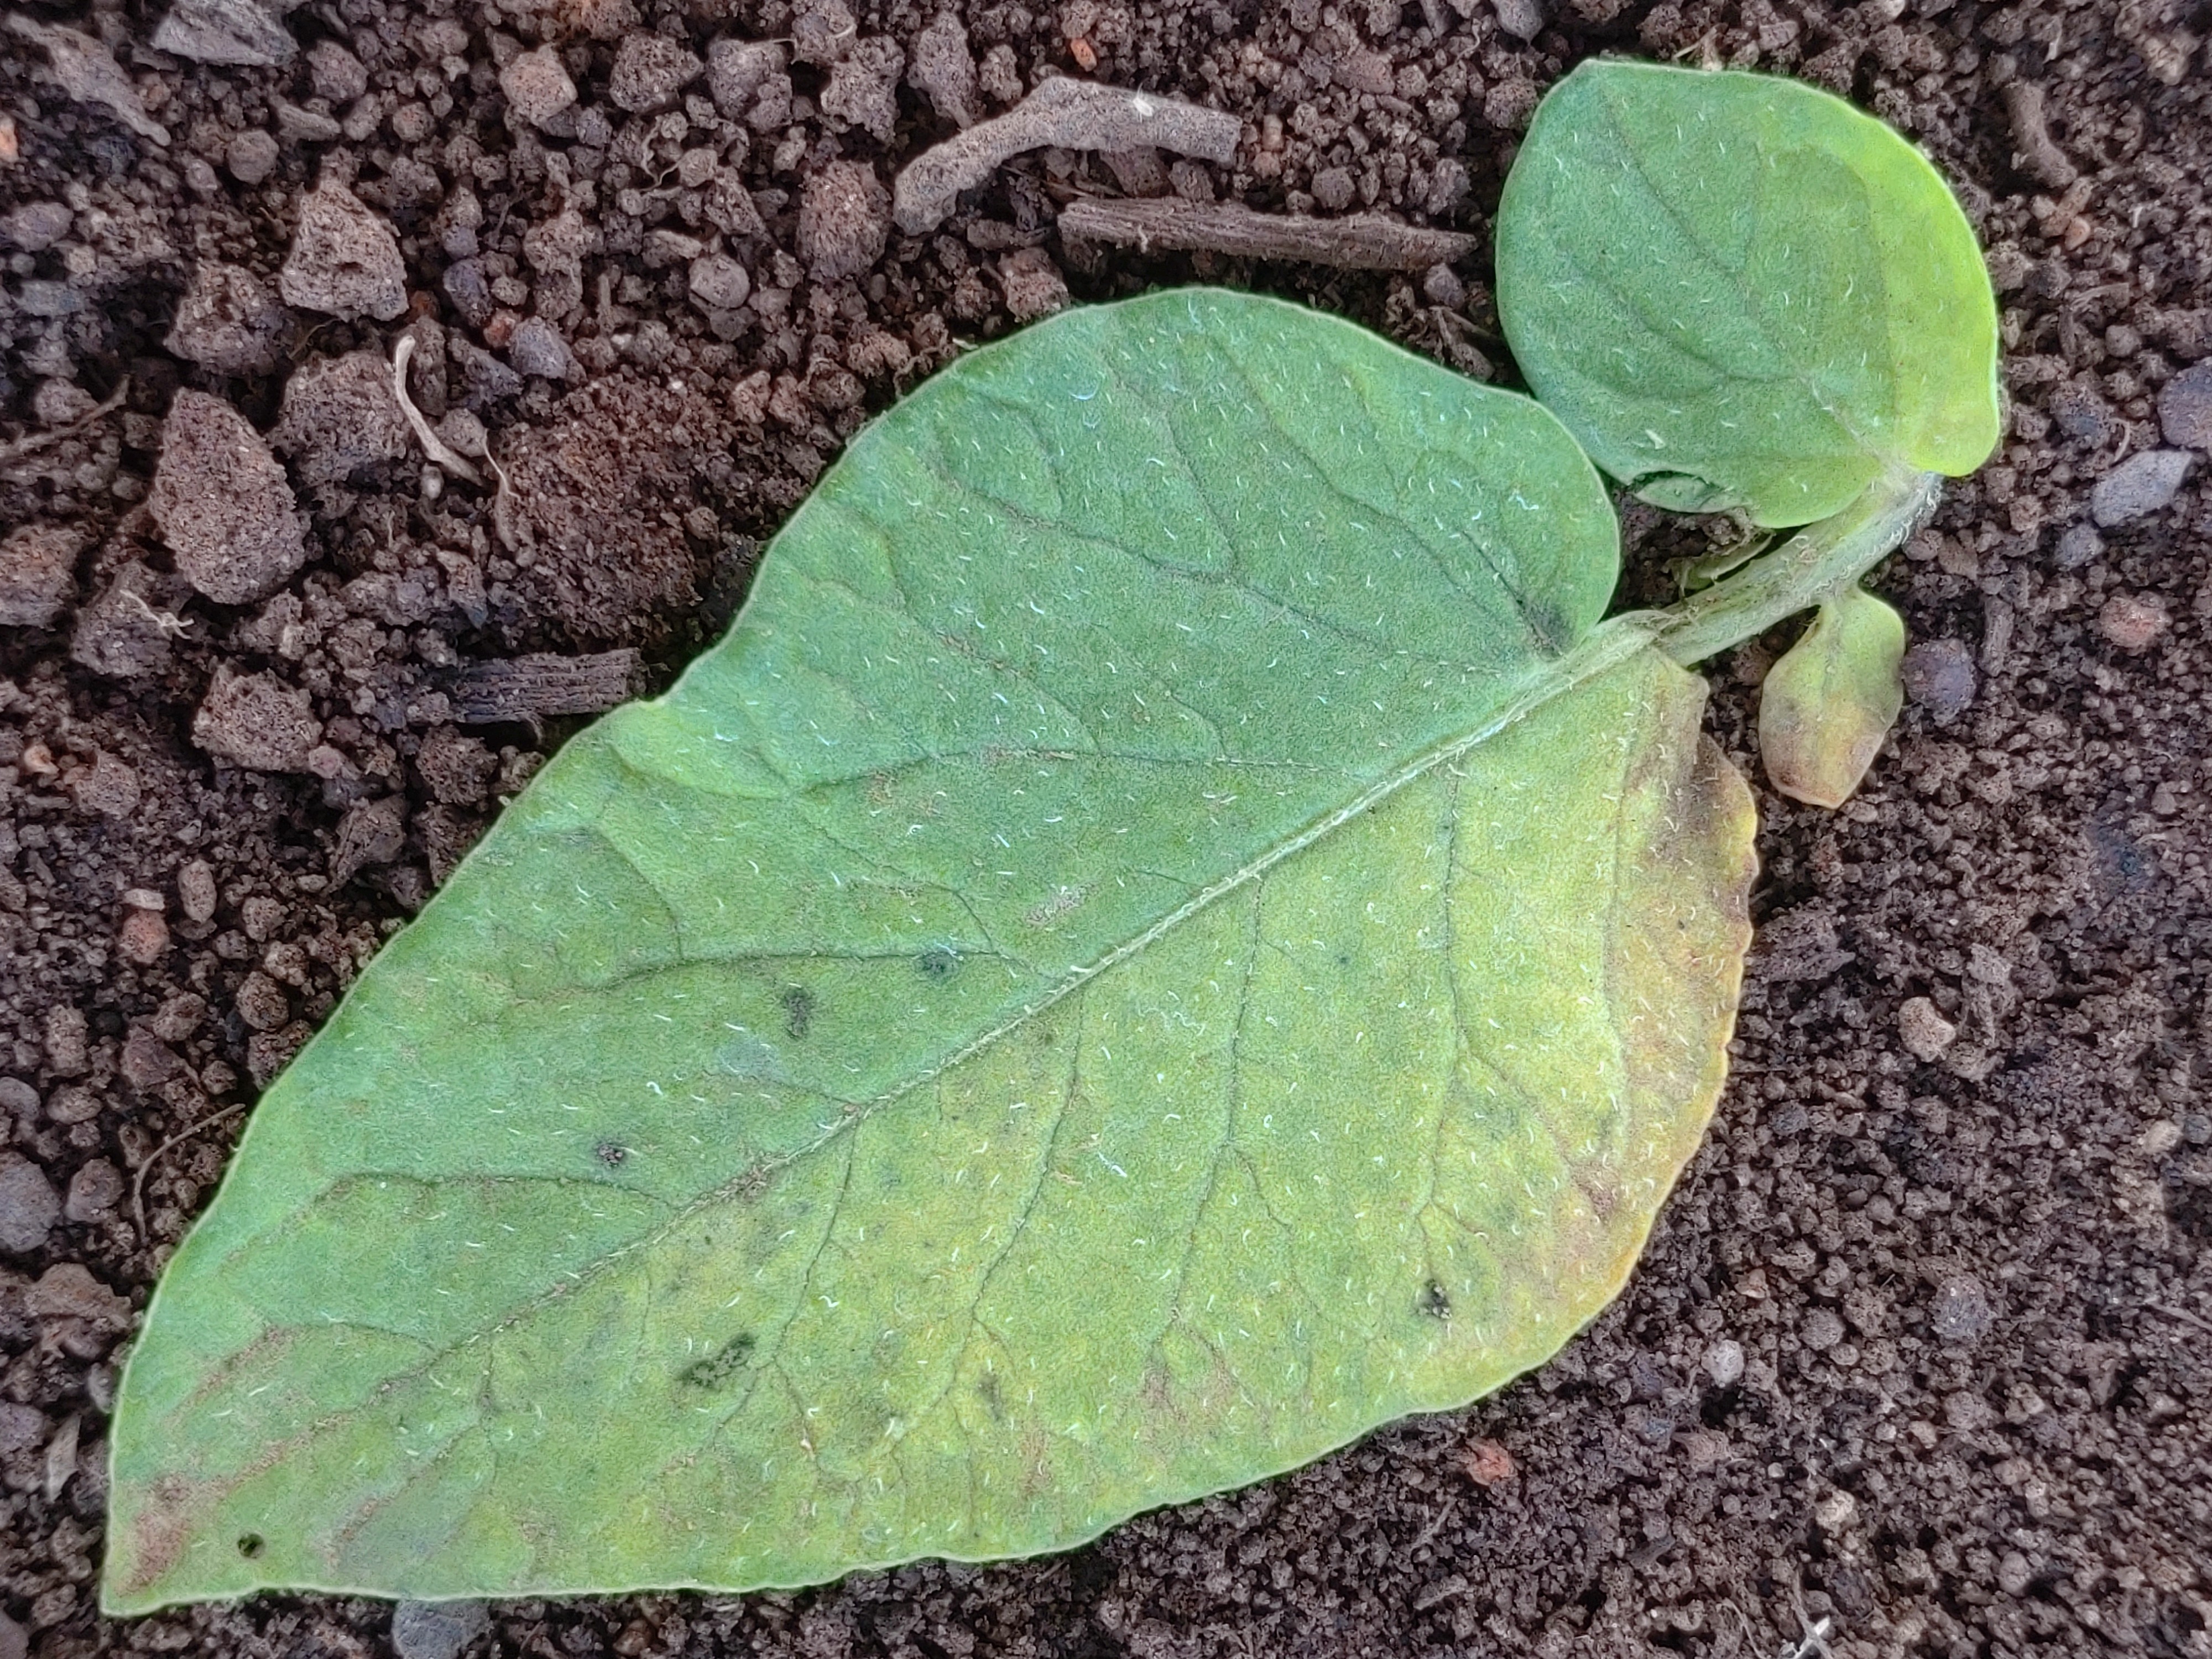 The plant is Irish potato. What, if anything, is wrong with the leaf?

late blight
